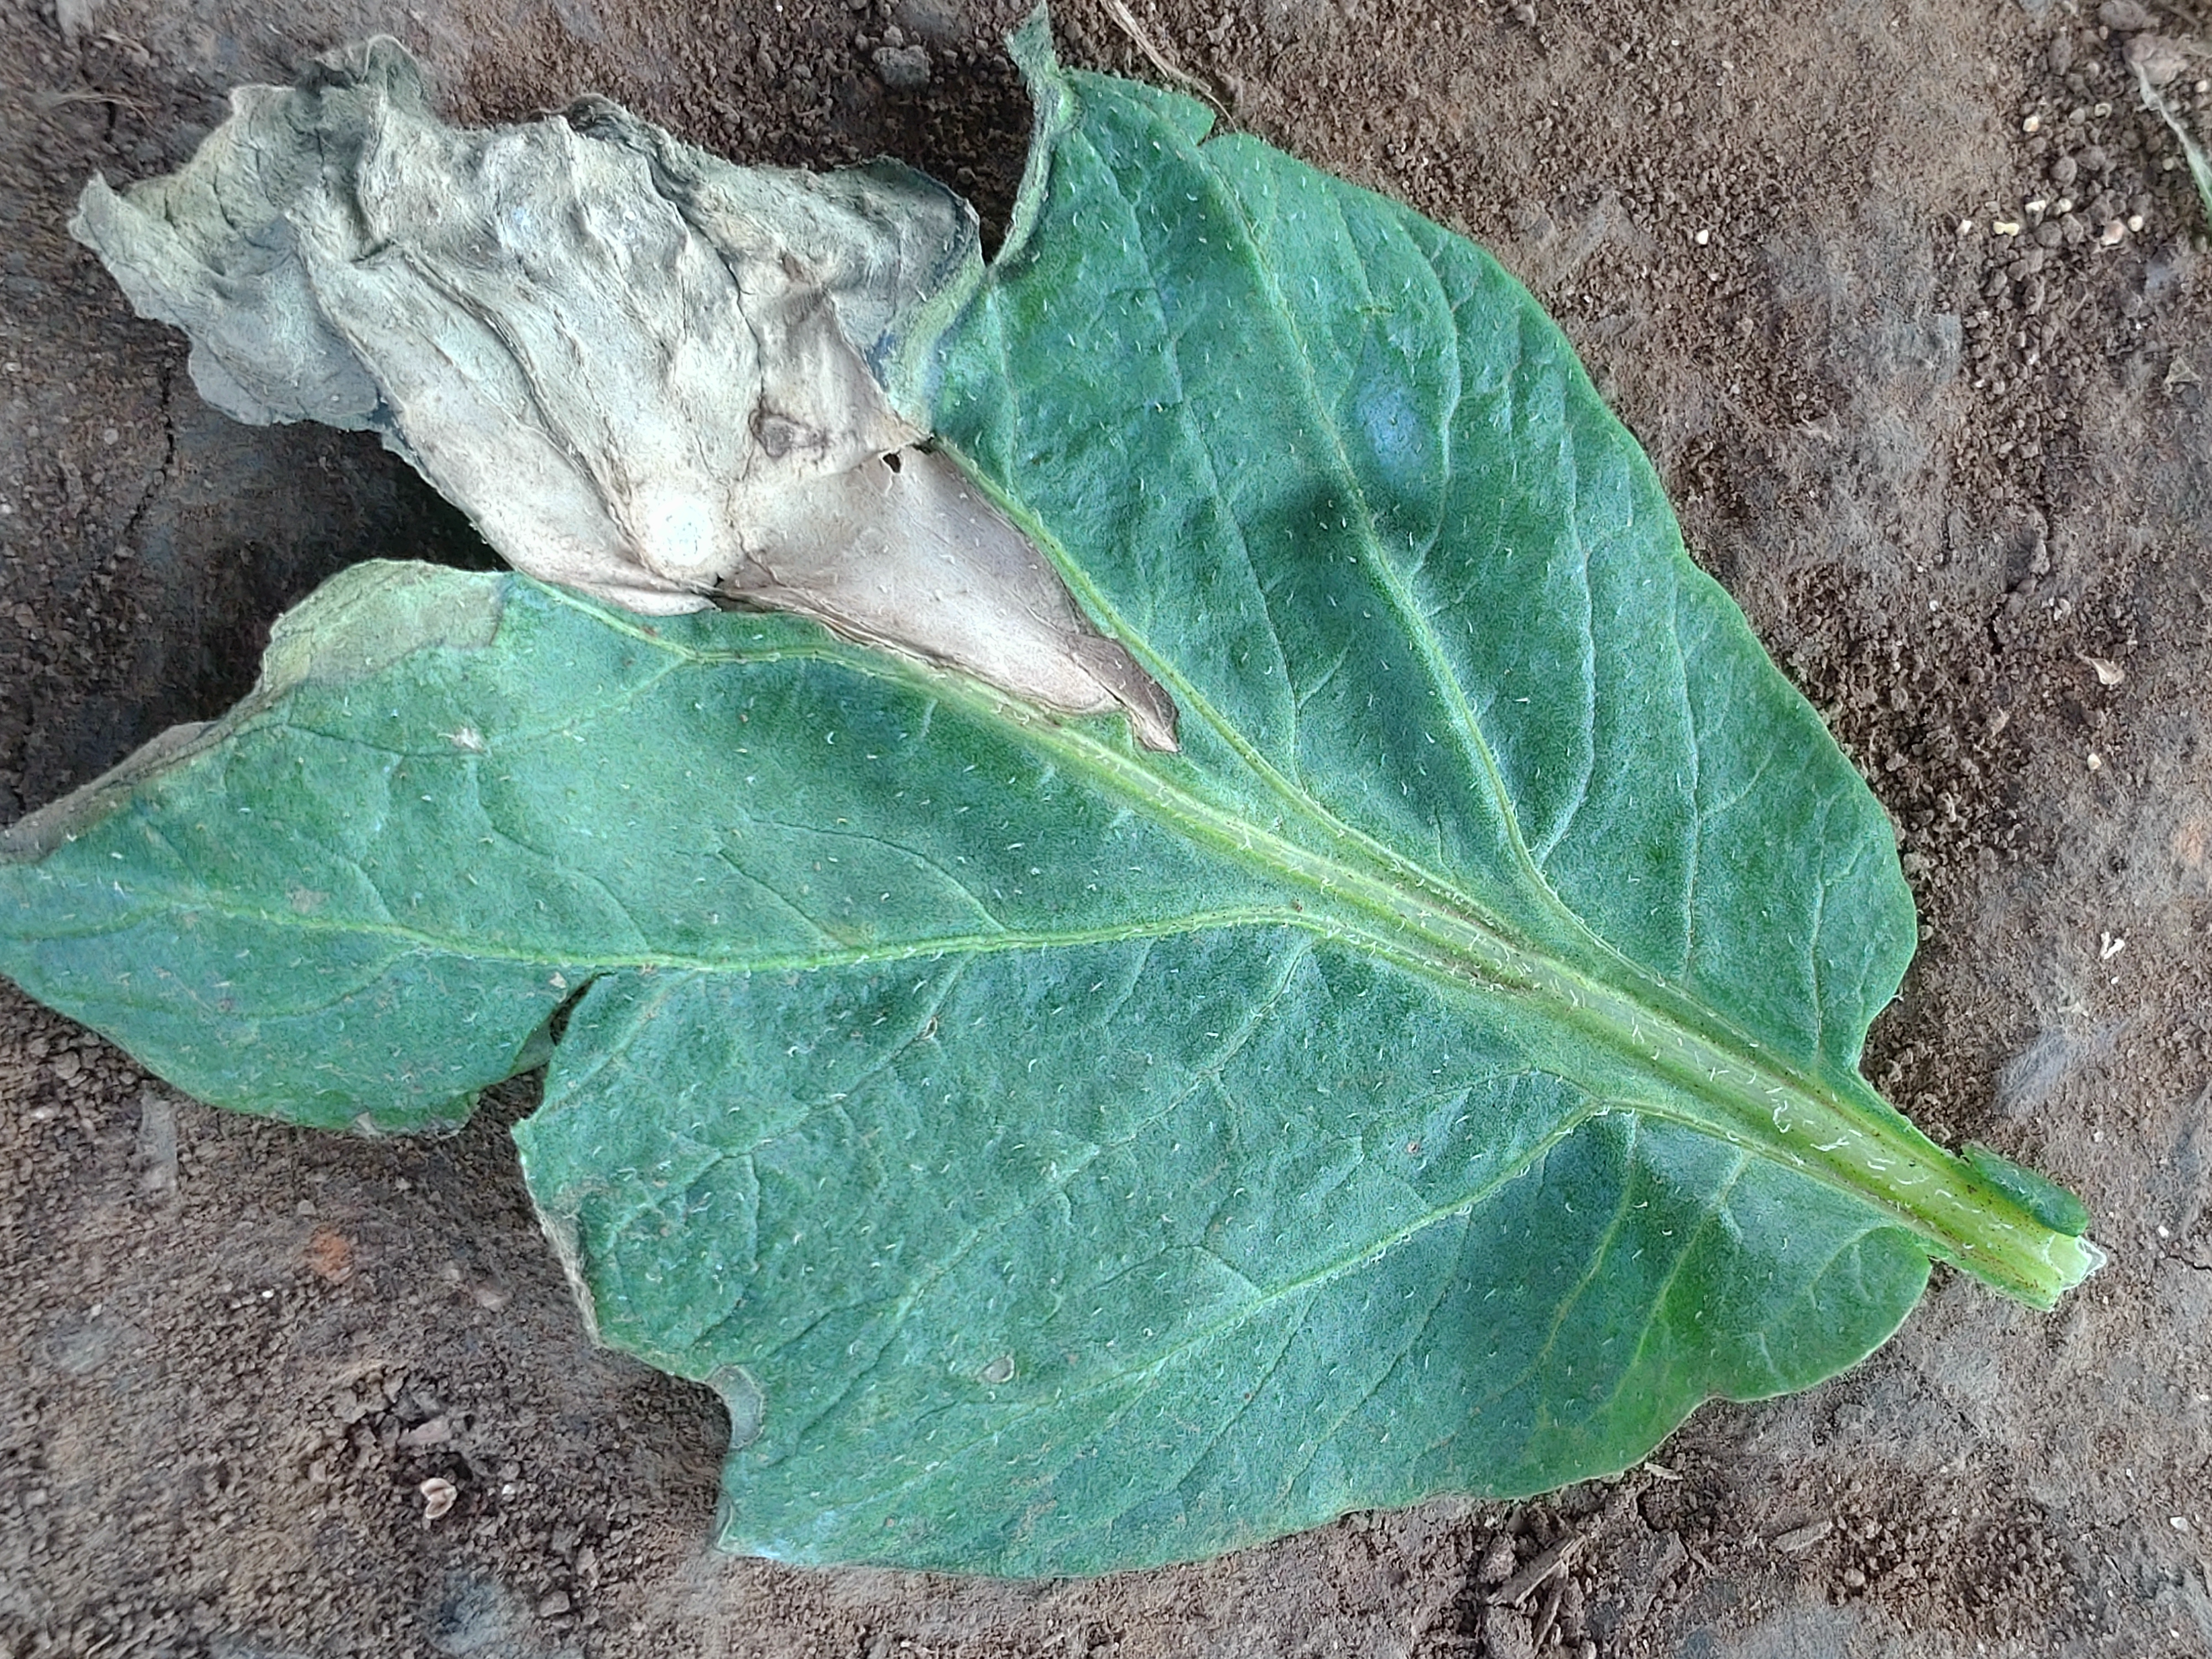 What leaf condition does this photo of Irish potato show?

early blight
